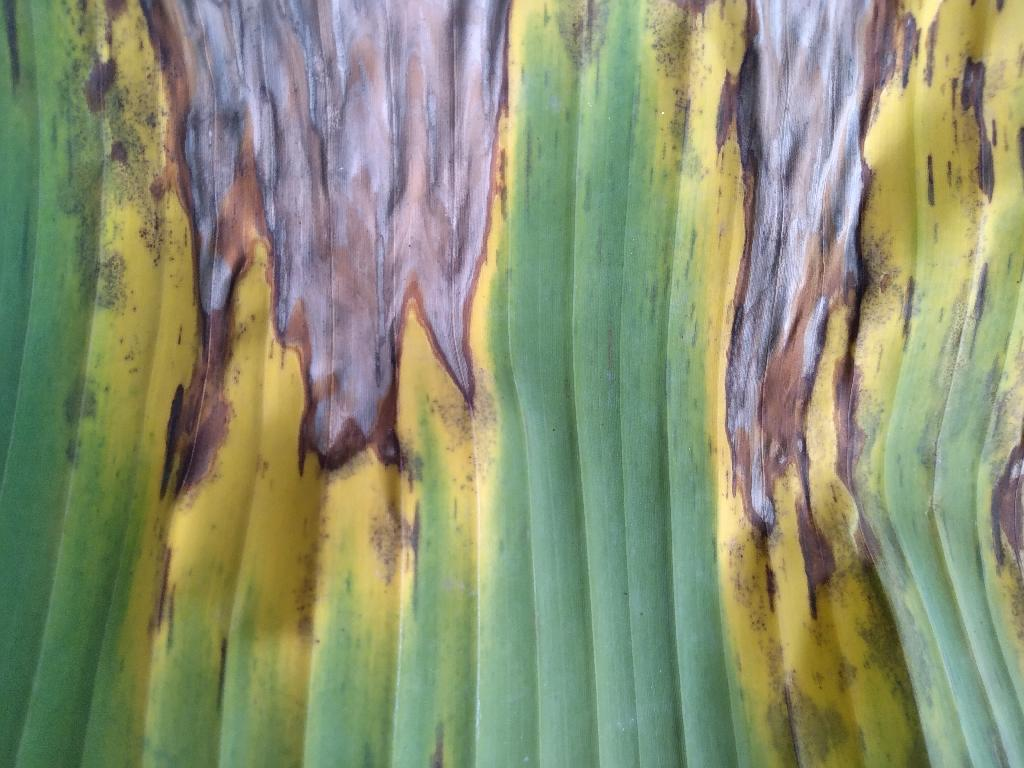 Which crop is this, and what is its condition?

banana, black sigatoka
